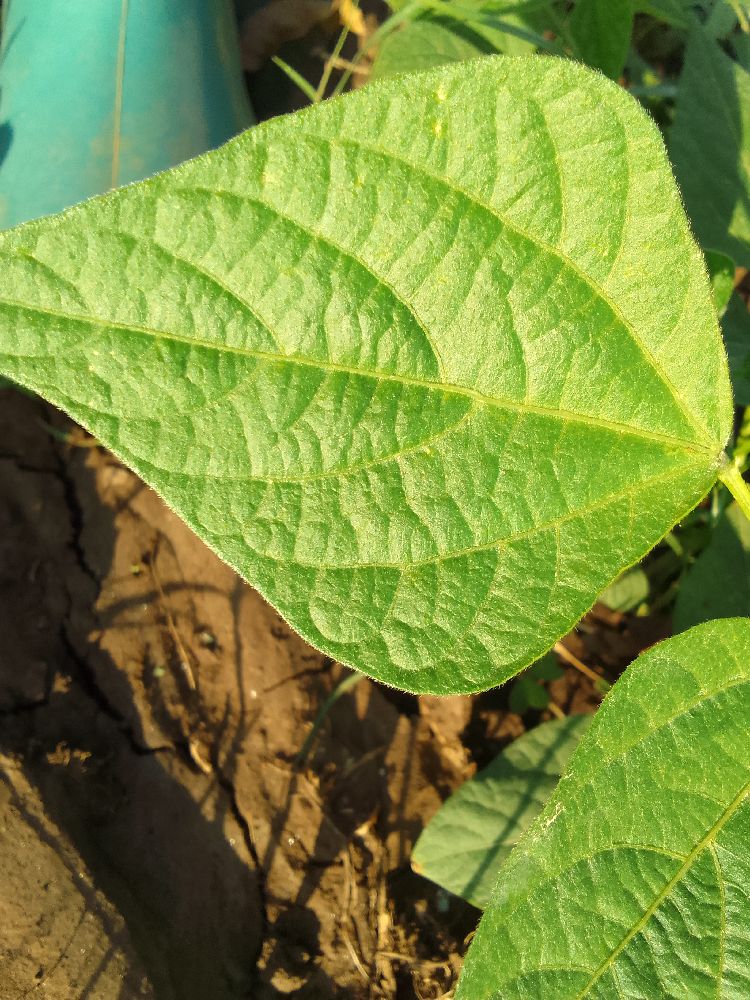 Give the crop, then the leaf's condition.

common bean, healthy
